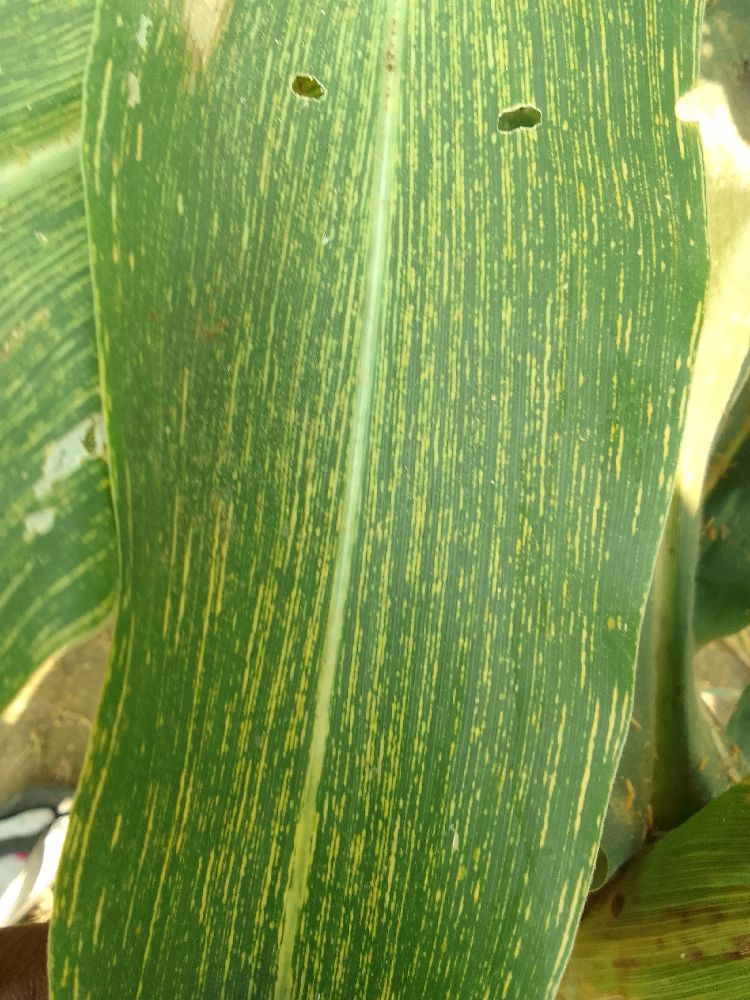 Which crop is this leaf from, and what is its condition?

maize, maize streak virus
